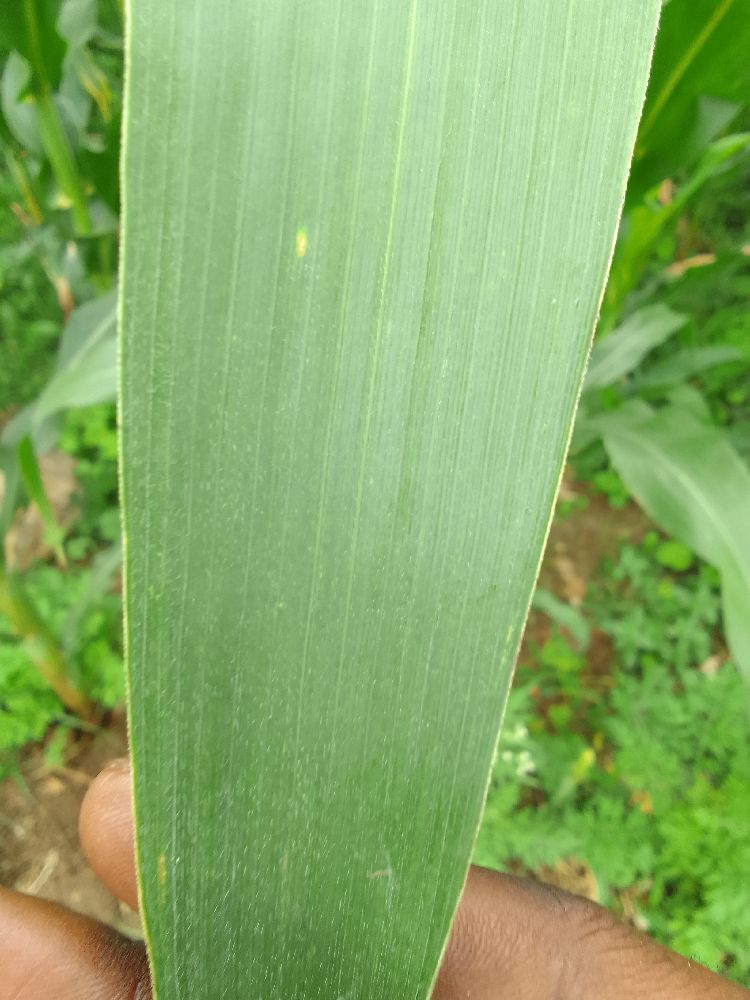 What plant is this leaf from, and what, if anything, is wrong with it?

maize, healthy
